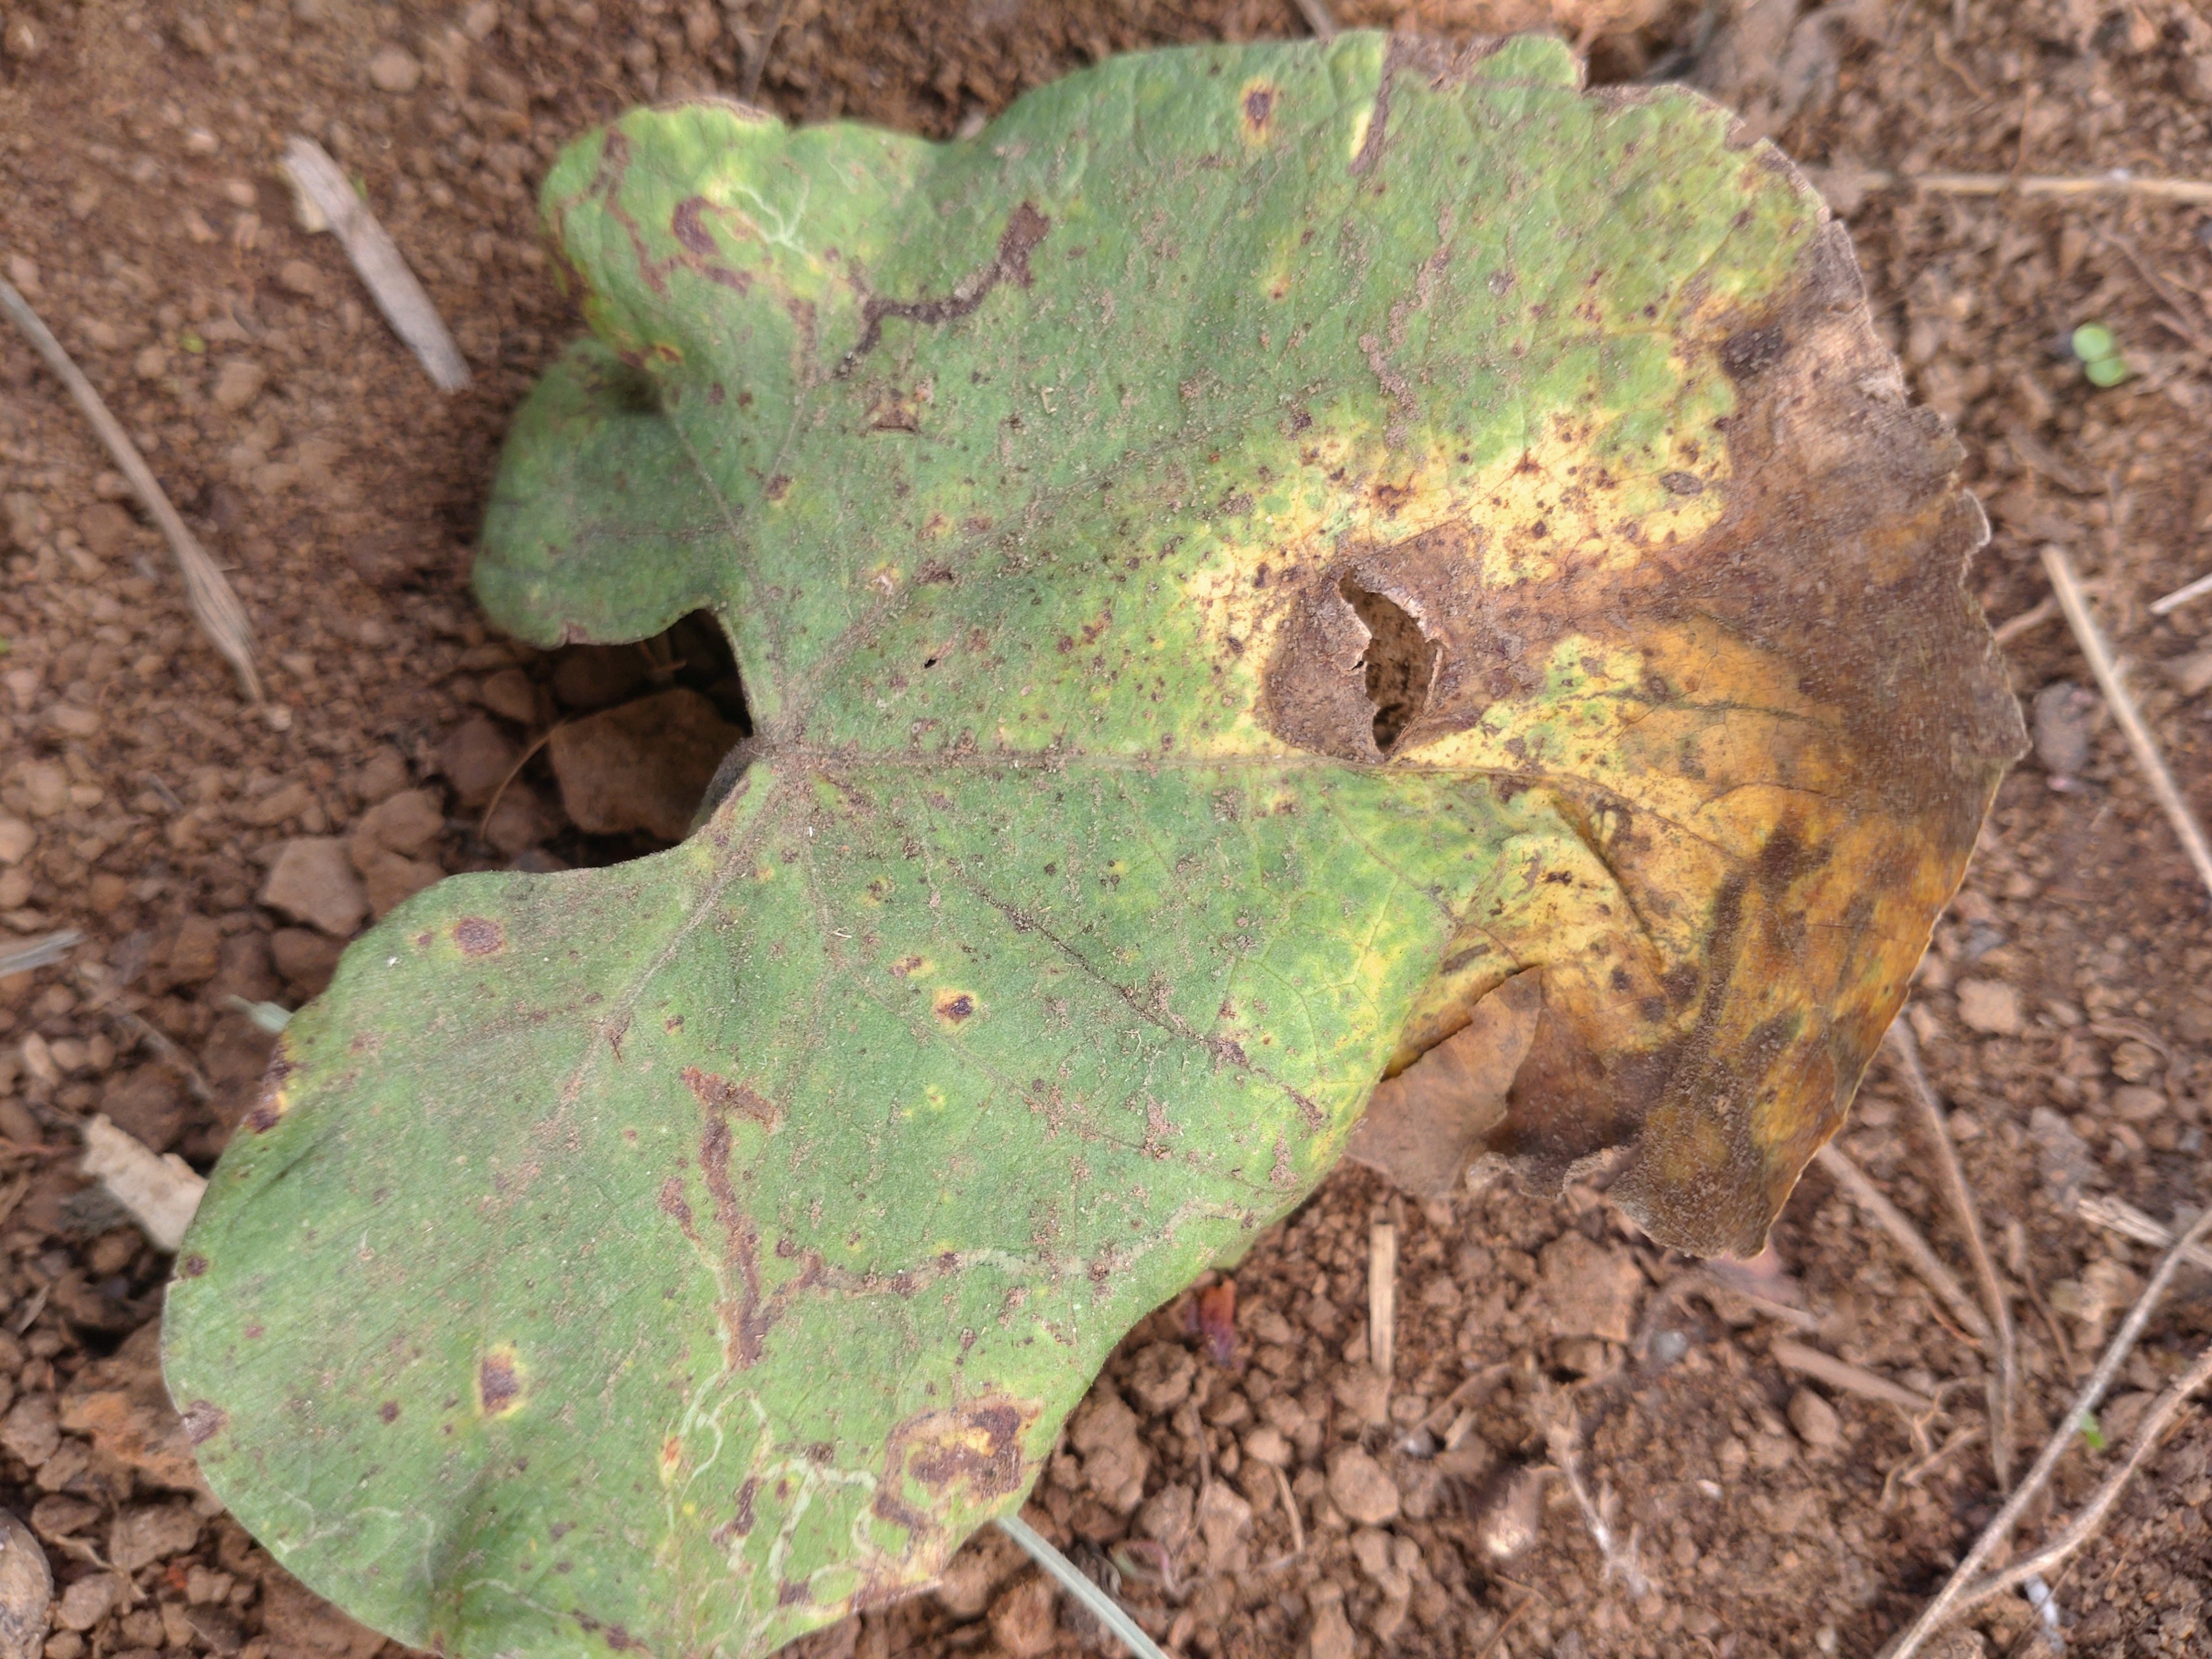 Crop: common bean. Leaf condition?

rust
